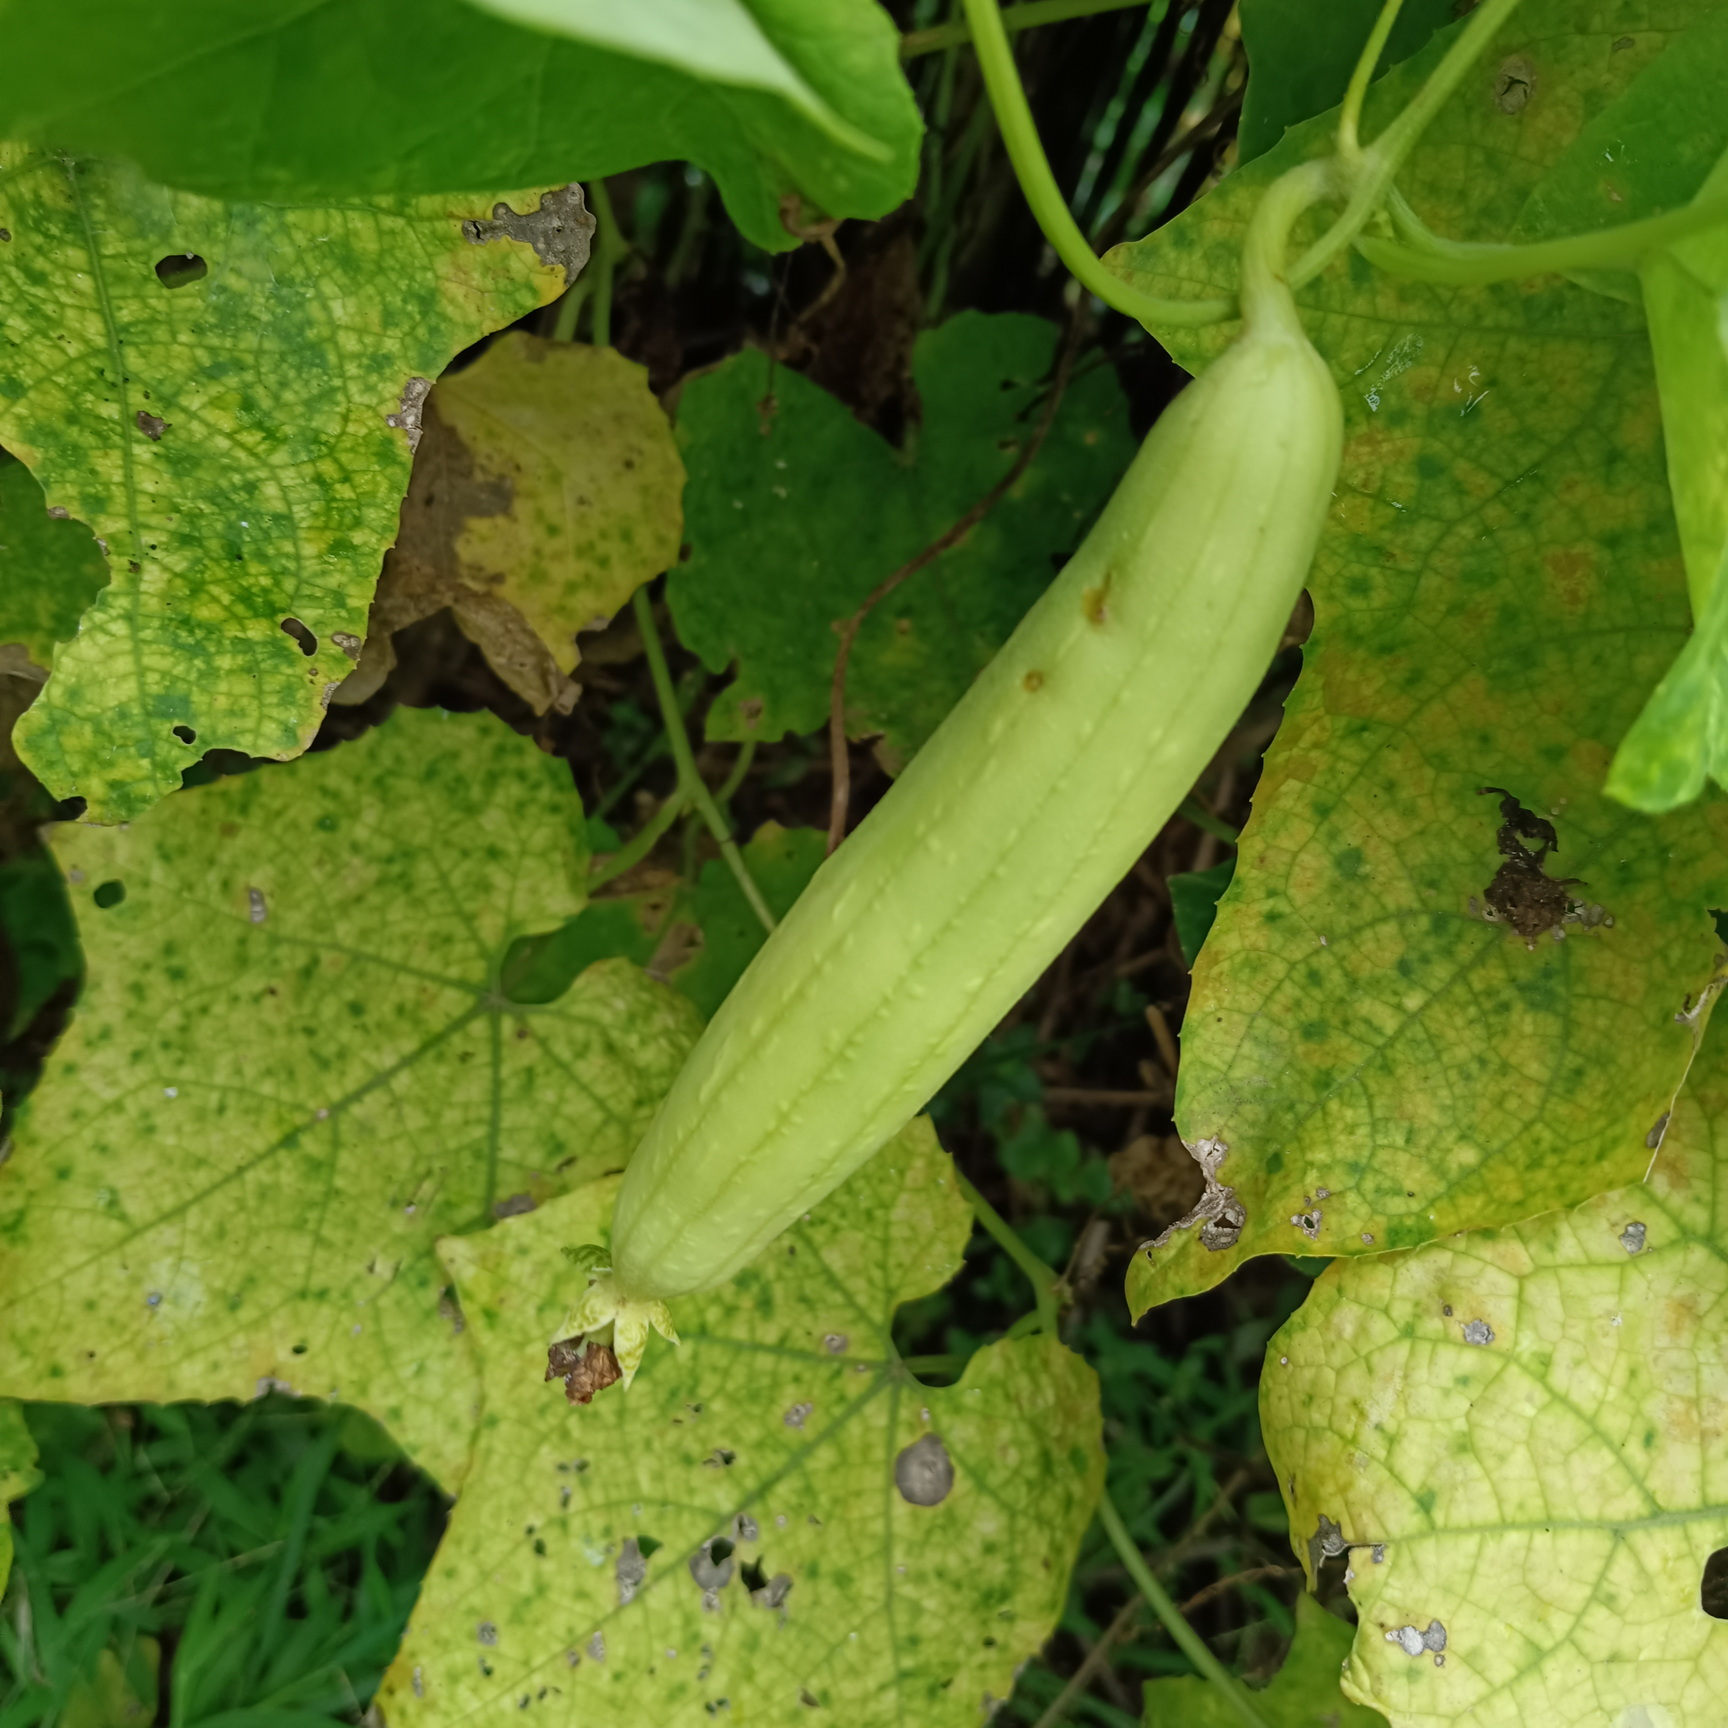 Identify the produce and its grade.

luffa, fresh
